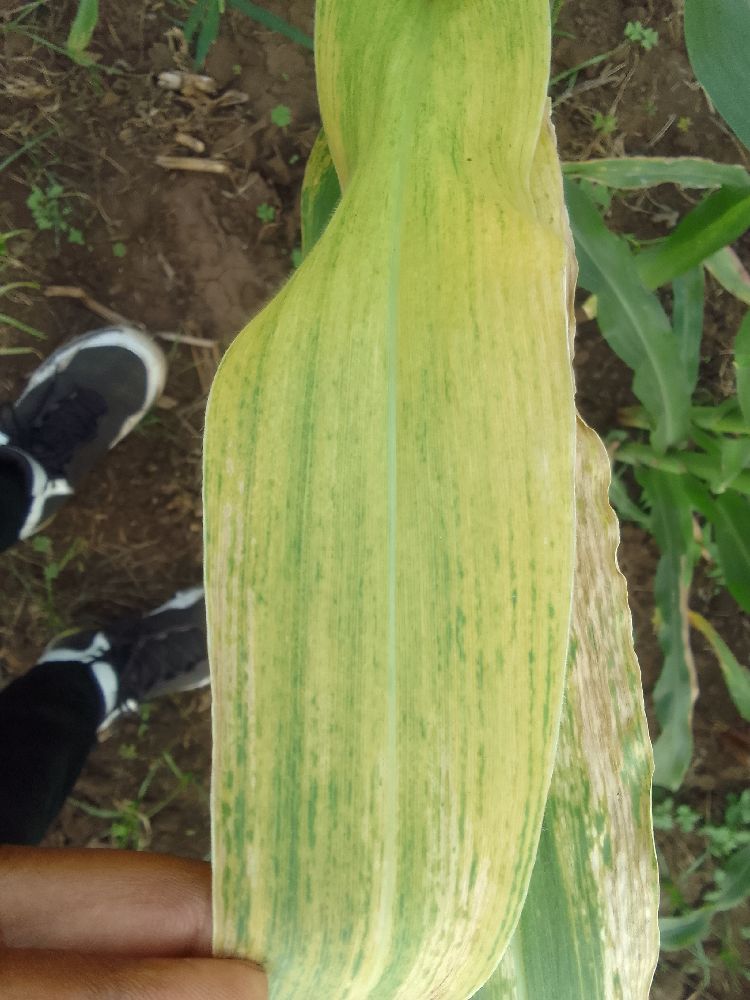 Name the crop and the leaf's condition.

maize, maize lethal necrosis
